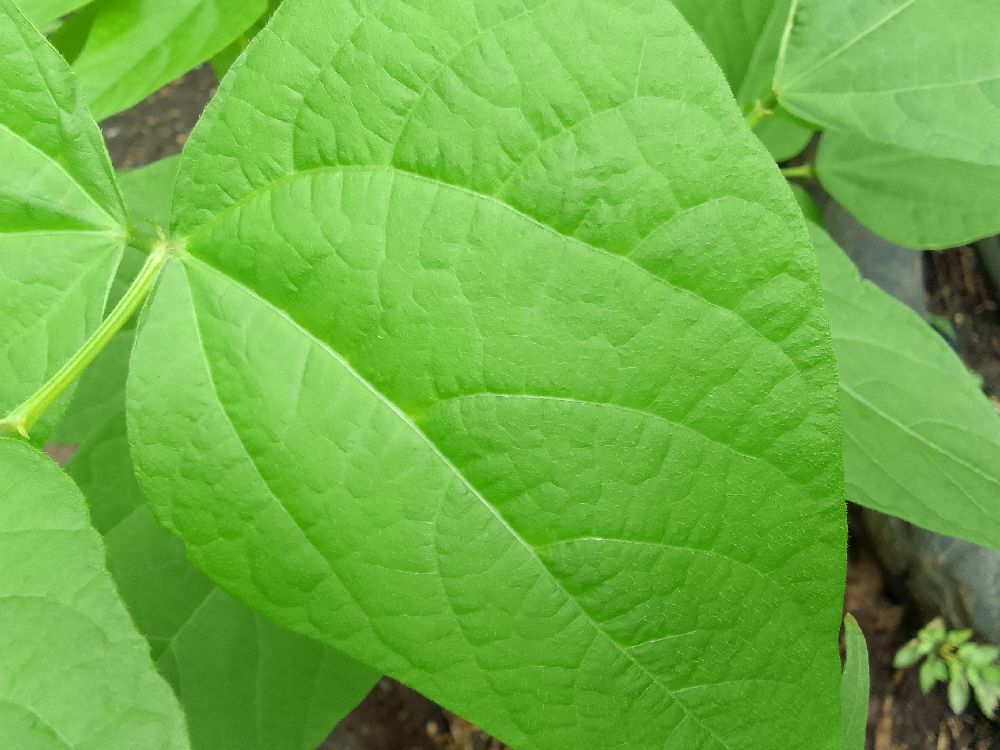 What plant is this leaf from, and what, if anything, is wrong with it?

common bean, healthy
